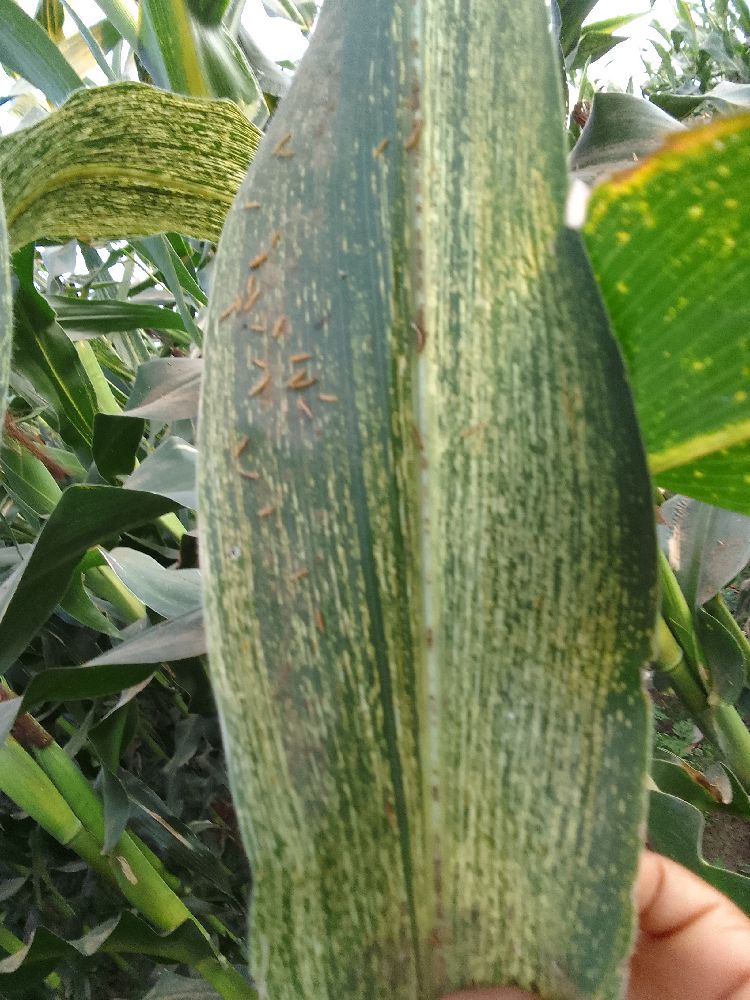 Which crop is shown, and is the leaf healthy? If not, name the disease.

maize, maize streak virus
